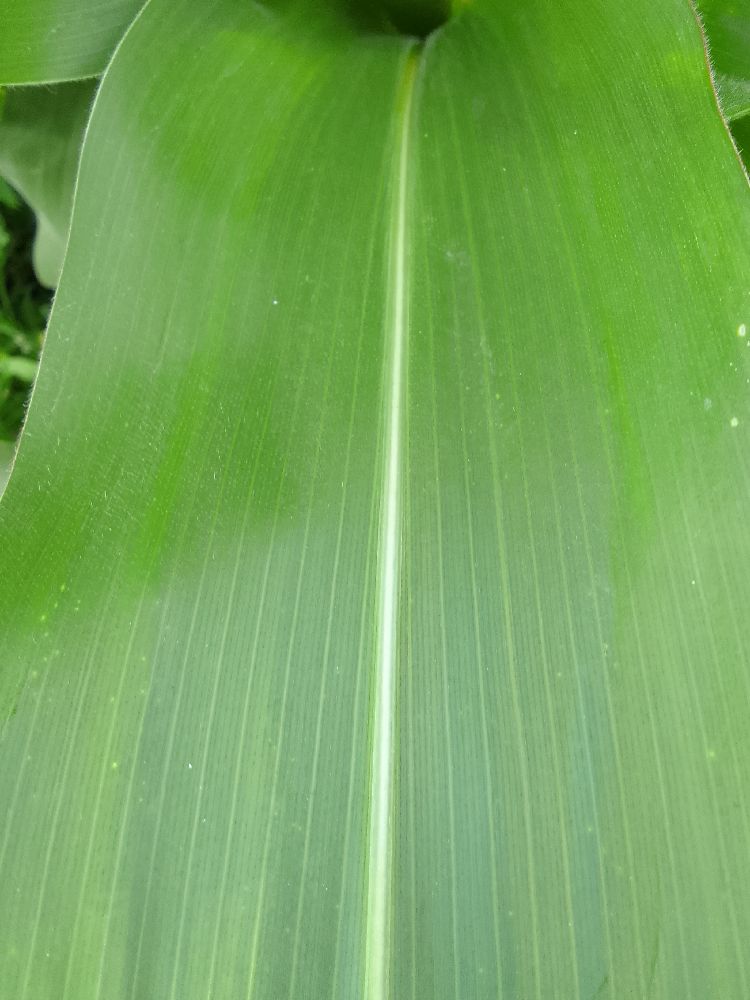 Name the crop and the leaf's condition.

maize, healthy
